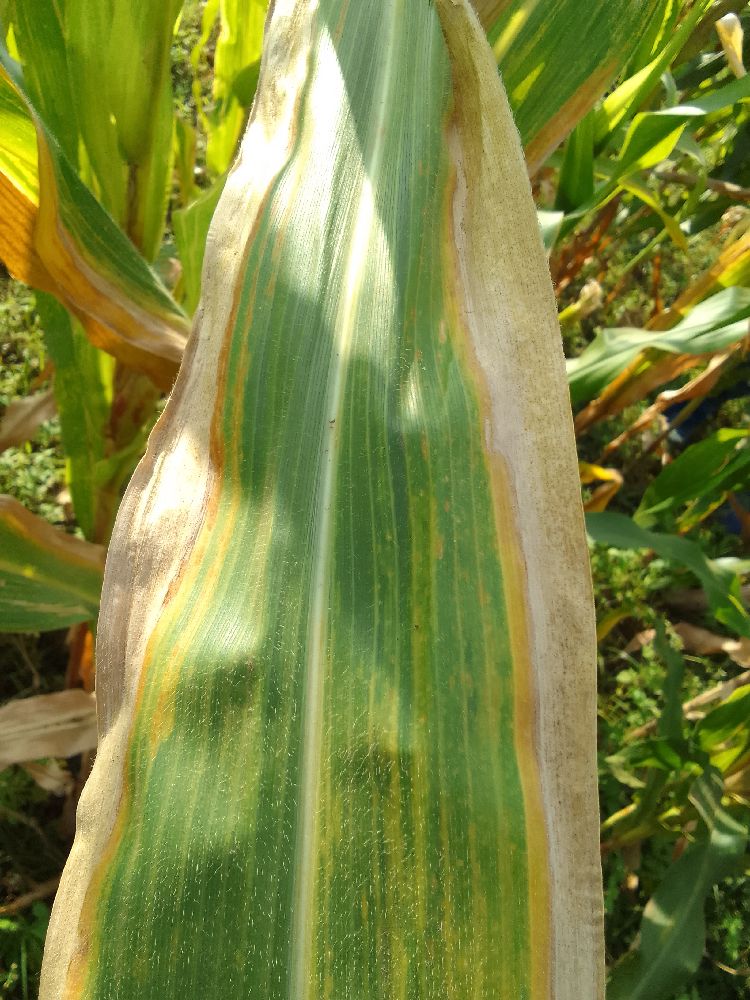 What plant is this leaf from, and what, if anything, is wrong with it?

maize, maize lethal necrosis
